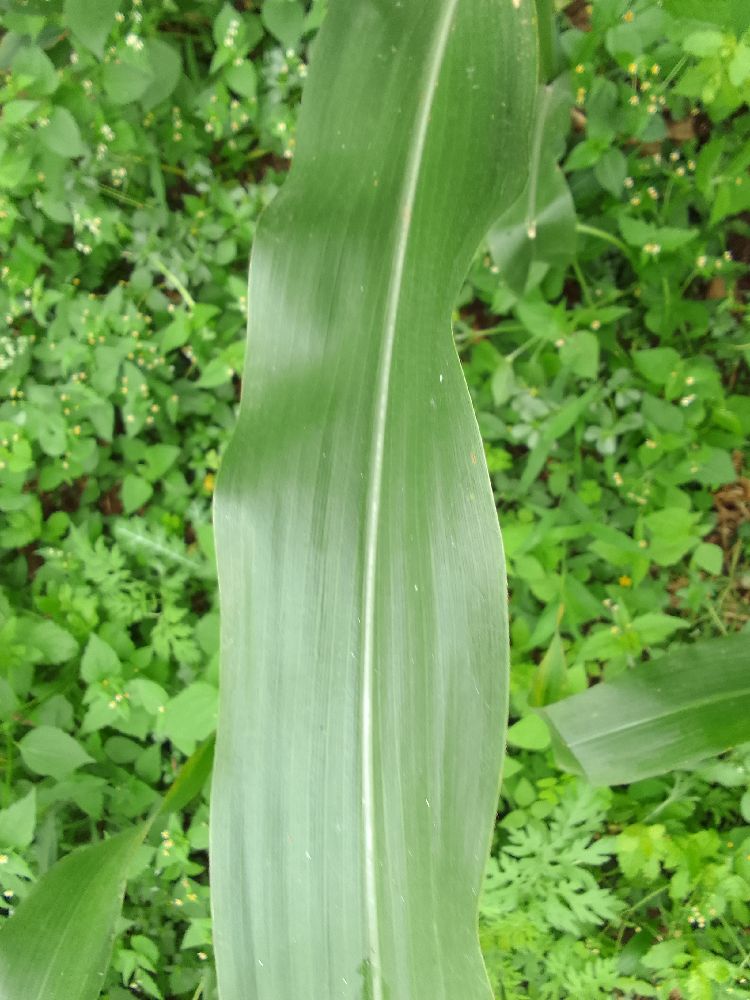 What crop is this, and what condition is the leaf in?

maize, healthy
